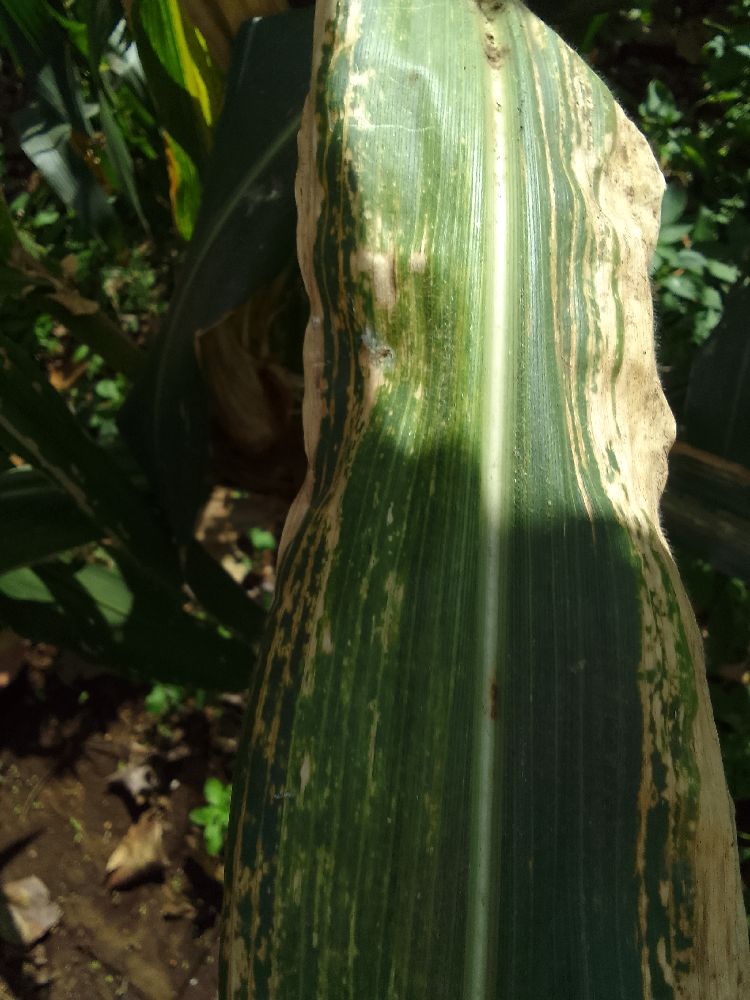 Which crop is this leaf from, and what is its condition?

maize, maize lethal necrosis
